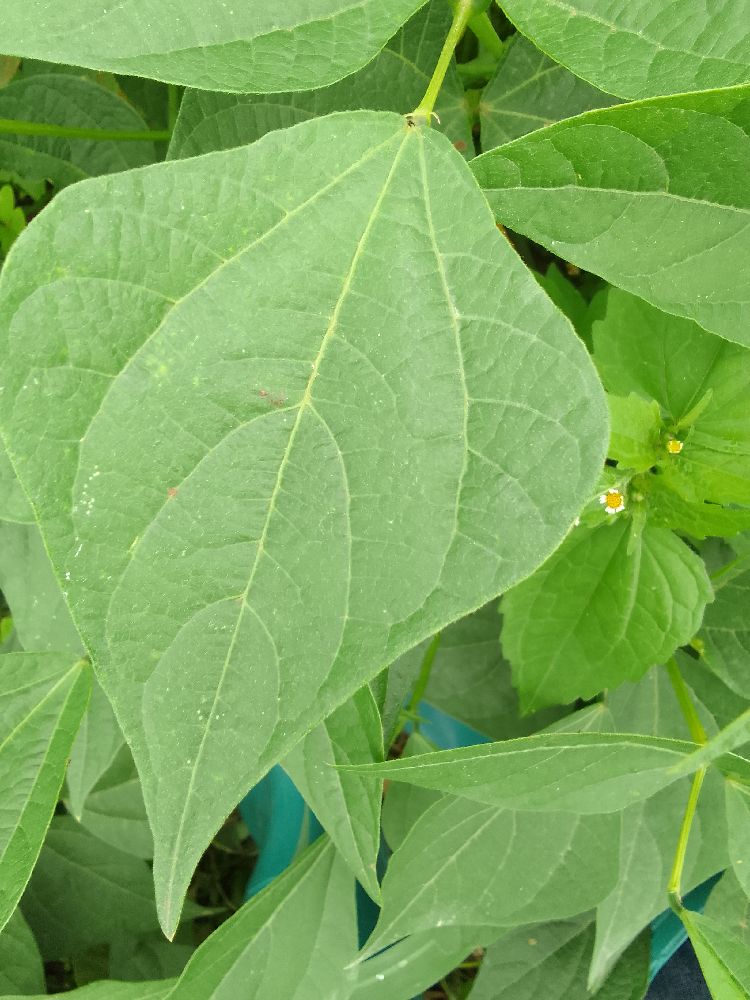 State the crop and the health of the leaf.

common bean, healthy
